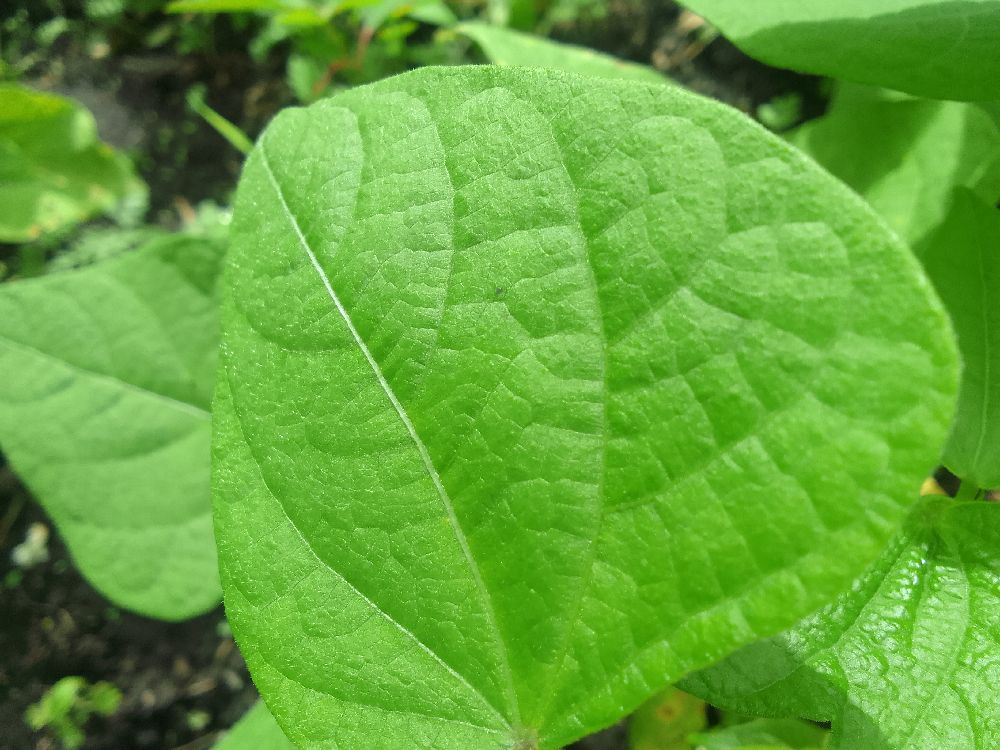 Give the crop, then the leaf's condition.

common bean, healthy
